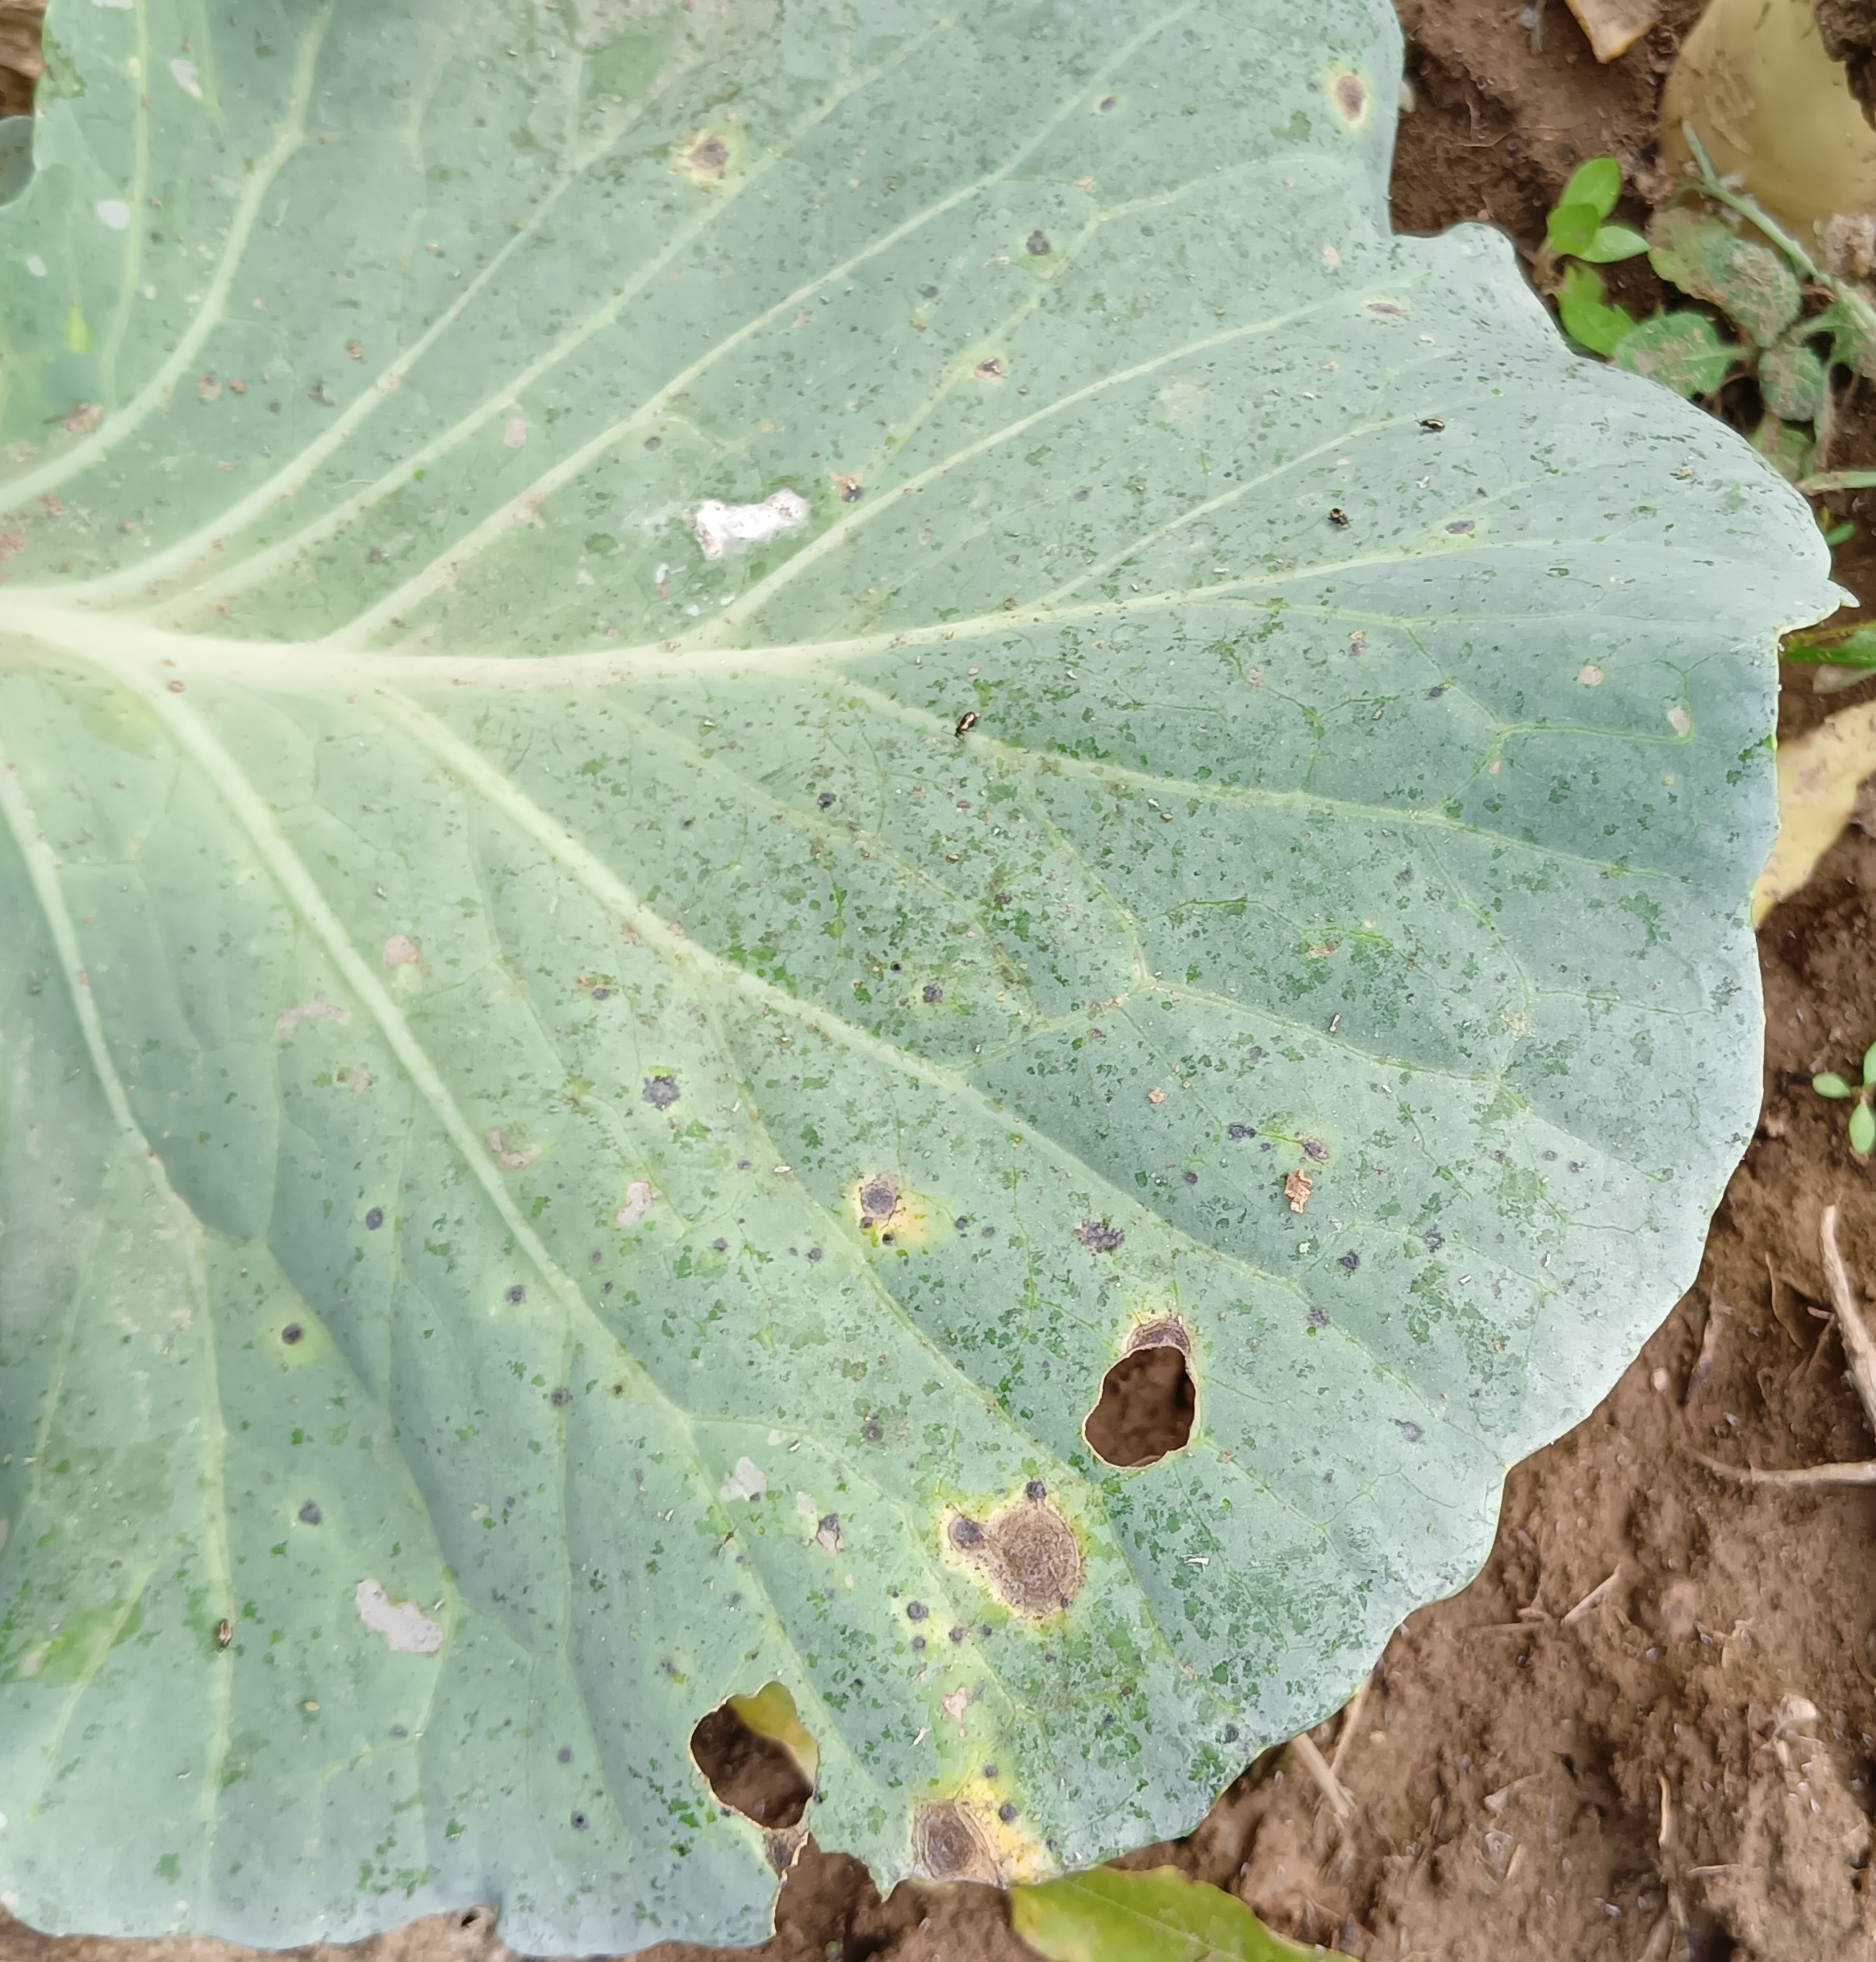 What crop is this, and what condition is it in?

cabbage, alternaria
